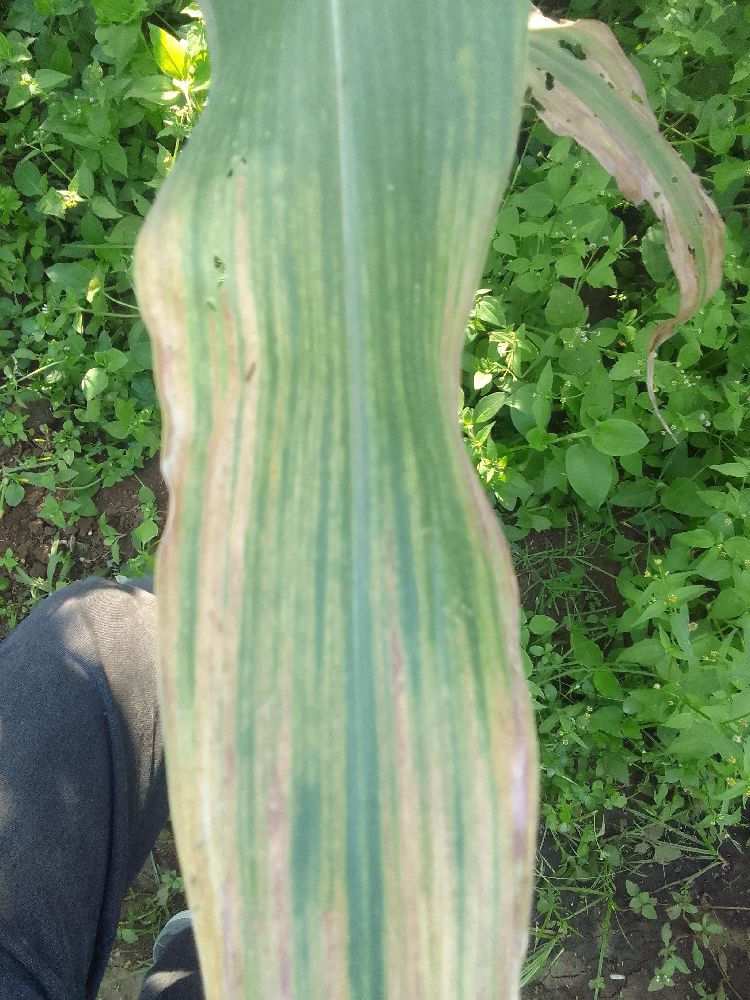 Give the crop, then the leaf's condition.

maize, maize lethal necrosis
